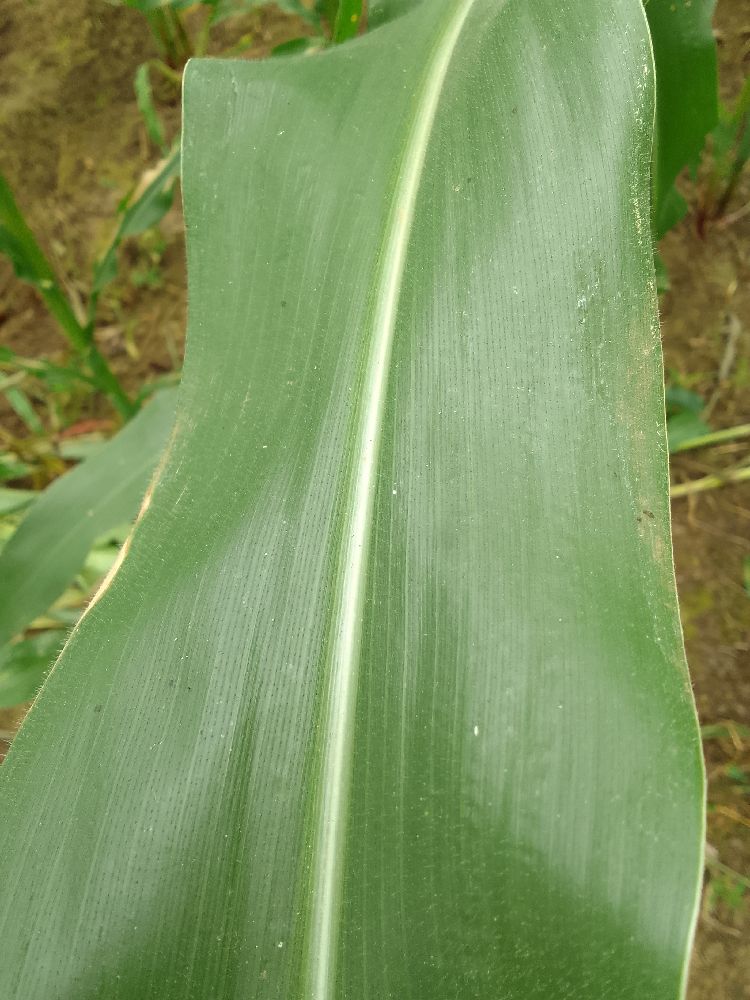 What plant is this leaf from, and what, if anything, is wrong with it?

maize, healthy
